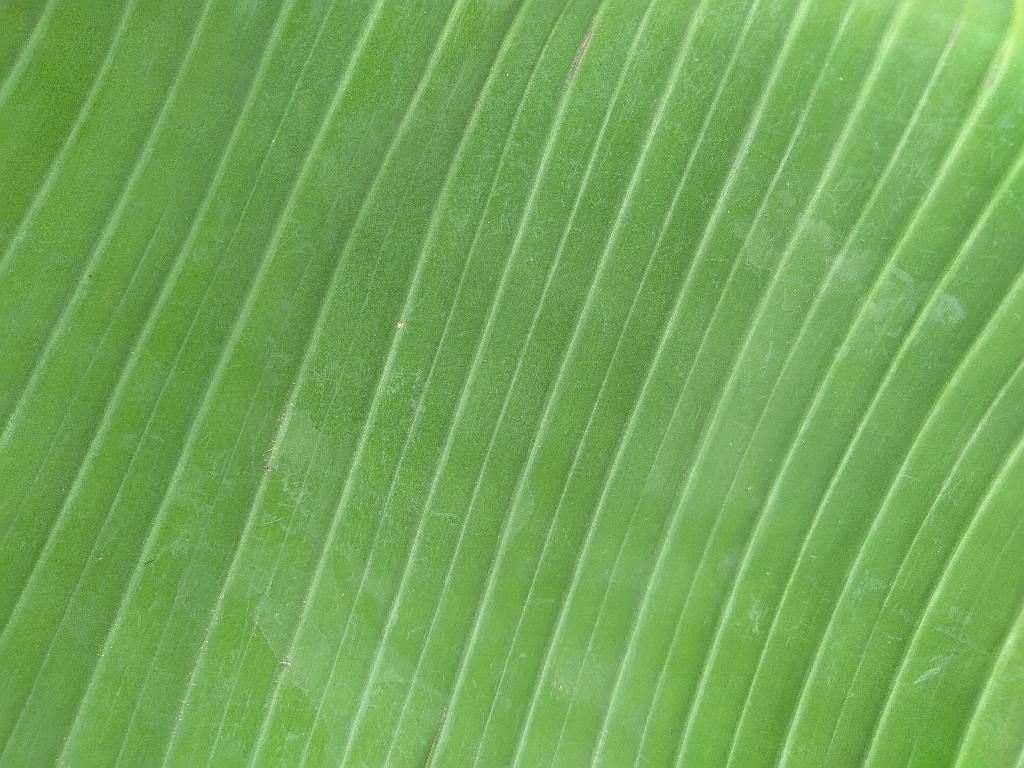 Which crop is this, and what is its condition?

banana, healthy
